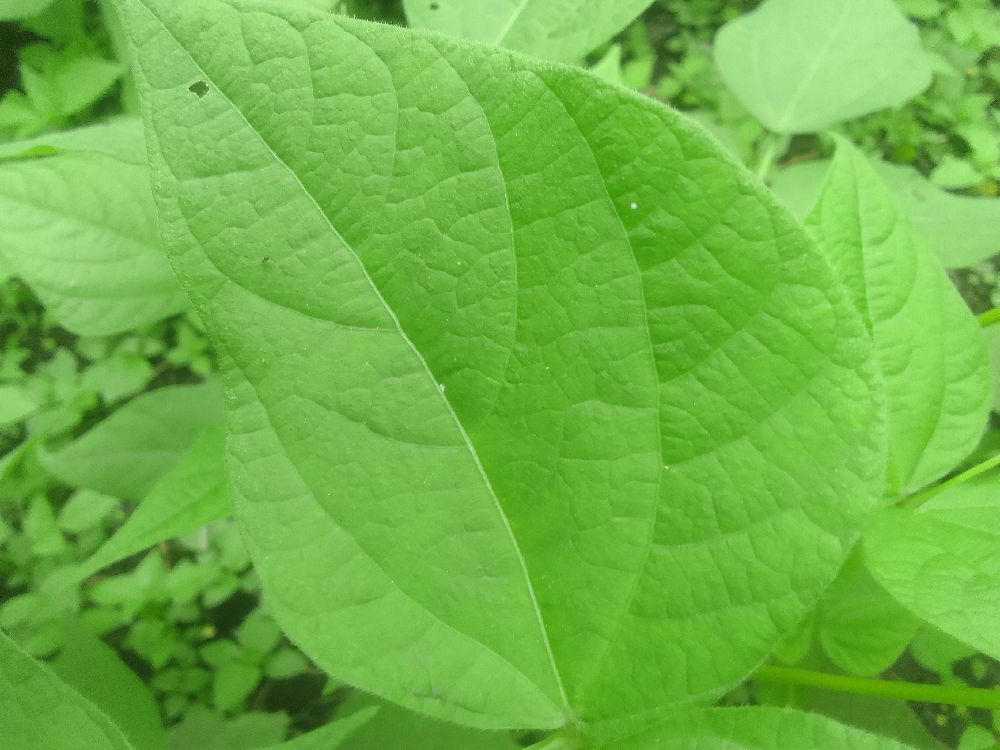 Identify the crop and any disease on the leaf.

common bean, healthy
